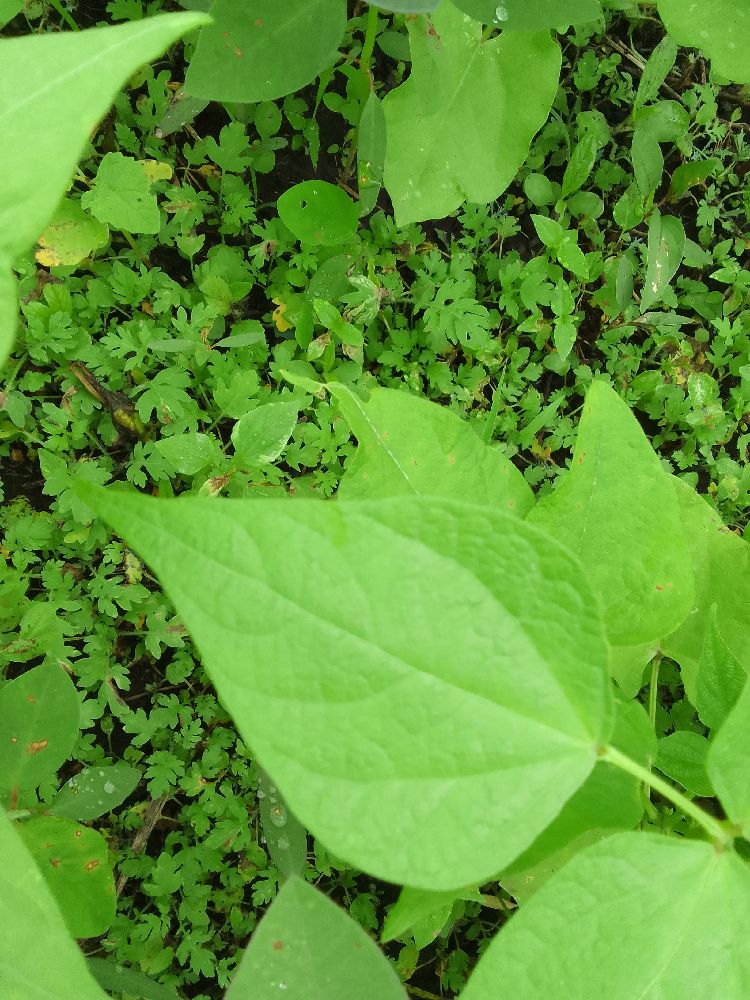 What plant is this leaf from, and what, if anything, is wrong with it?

common bean, healthy
